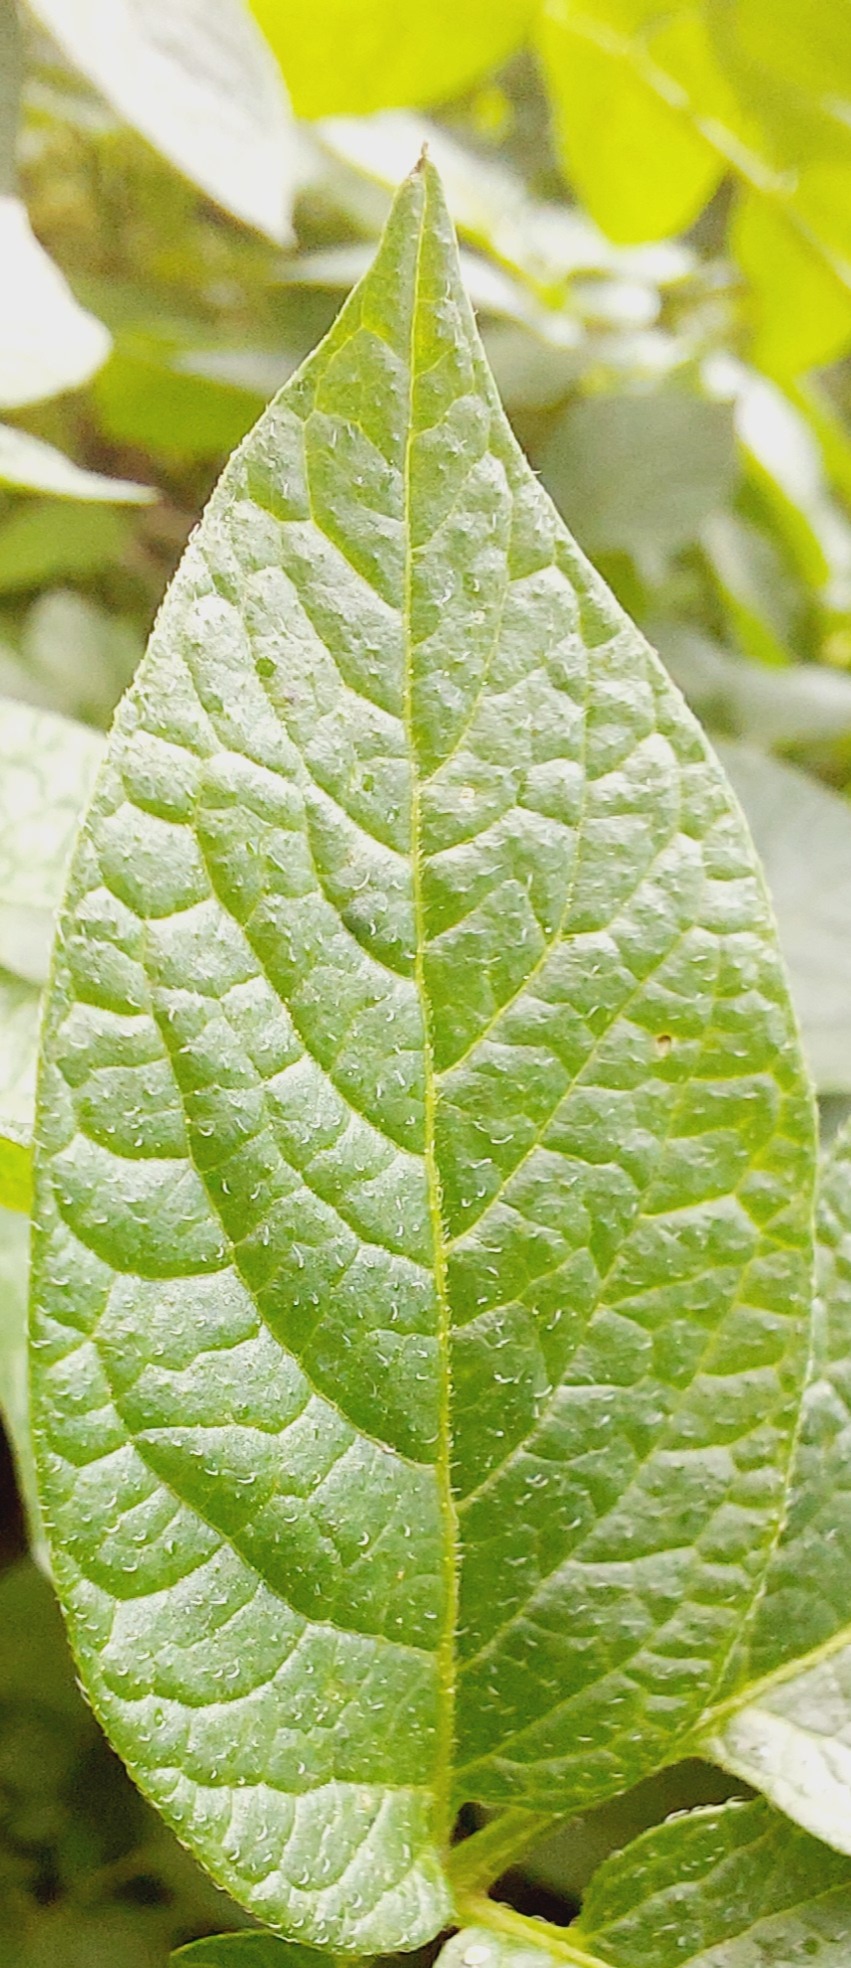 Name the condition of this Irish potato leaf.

healthy
